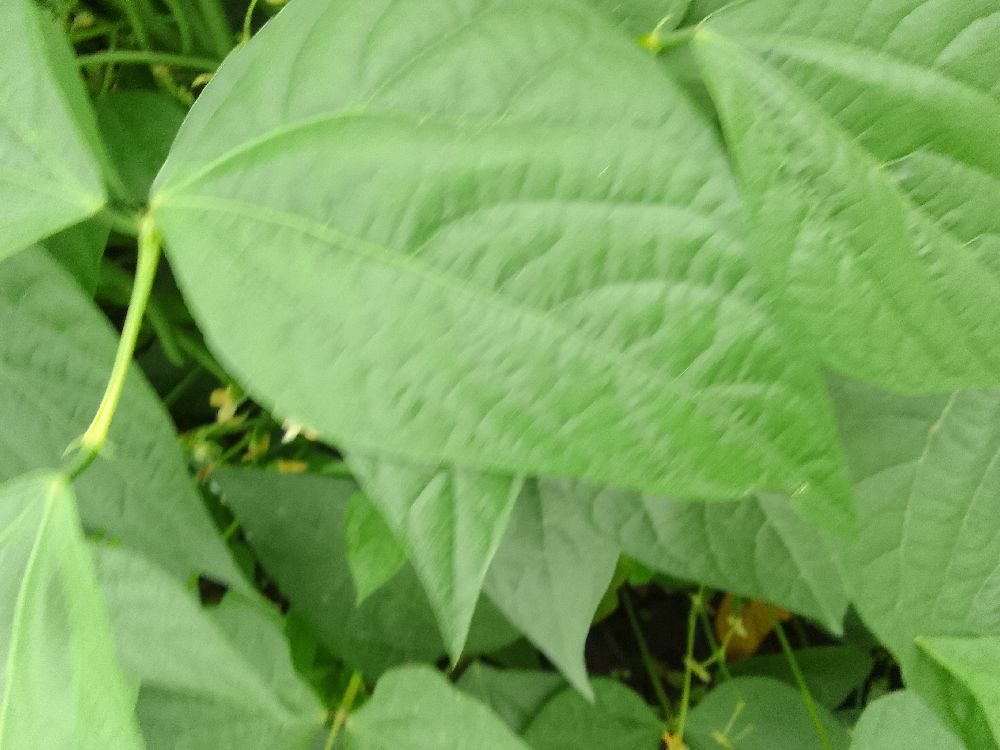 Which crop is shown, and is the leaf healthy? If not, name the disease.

common bean, healthy
